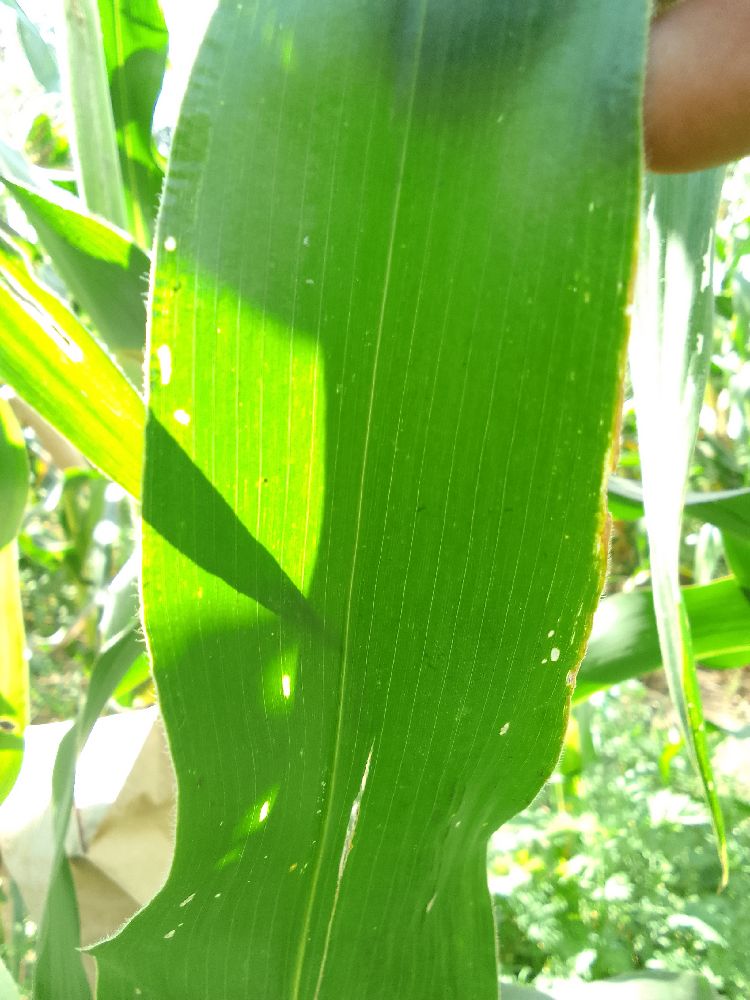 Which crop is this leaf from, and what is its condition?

maize, healthy
